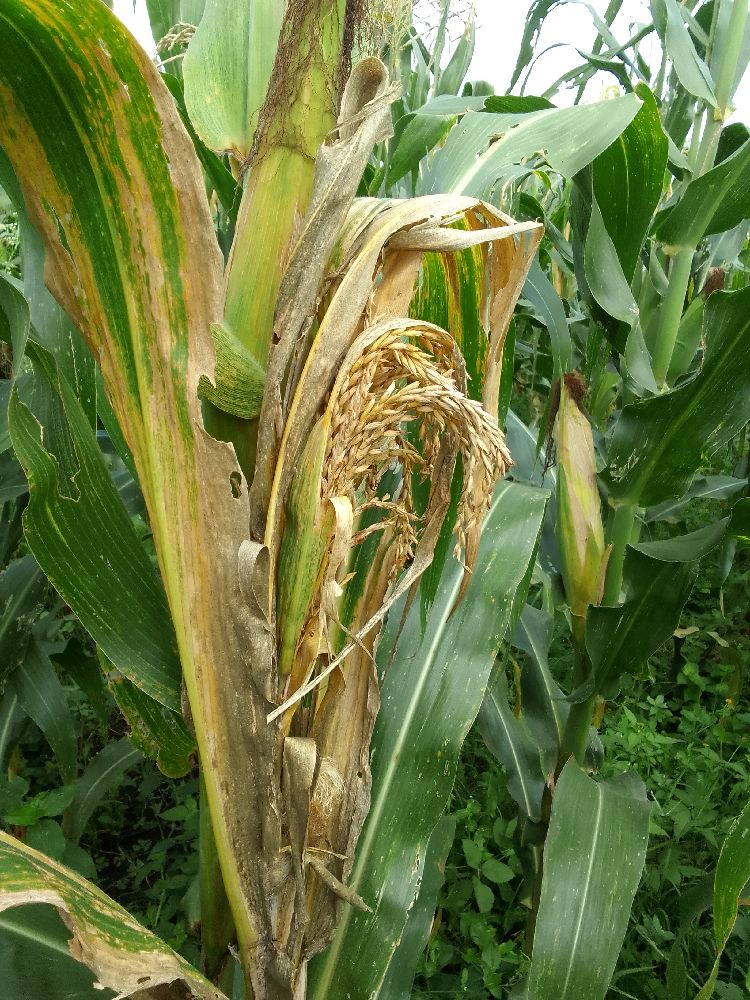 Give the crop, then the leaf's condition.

maize, maize lethal necrosis
